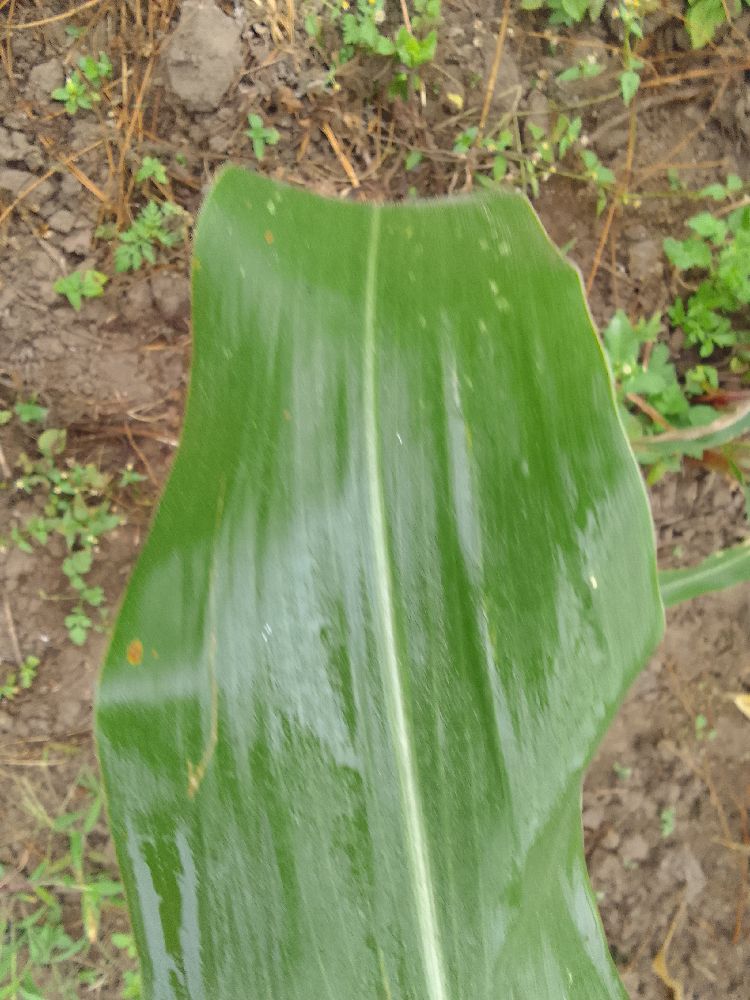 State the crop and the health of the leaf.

maize, healthy
